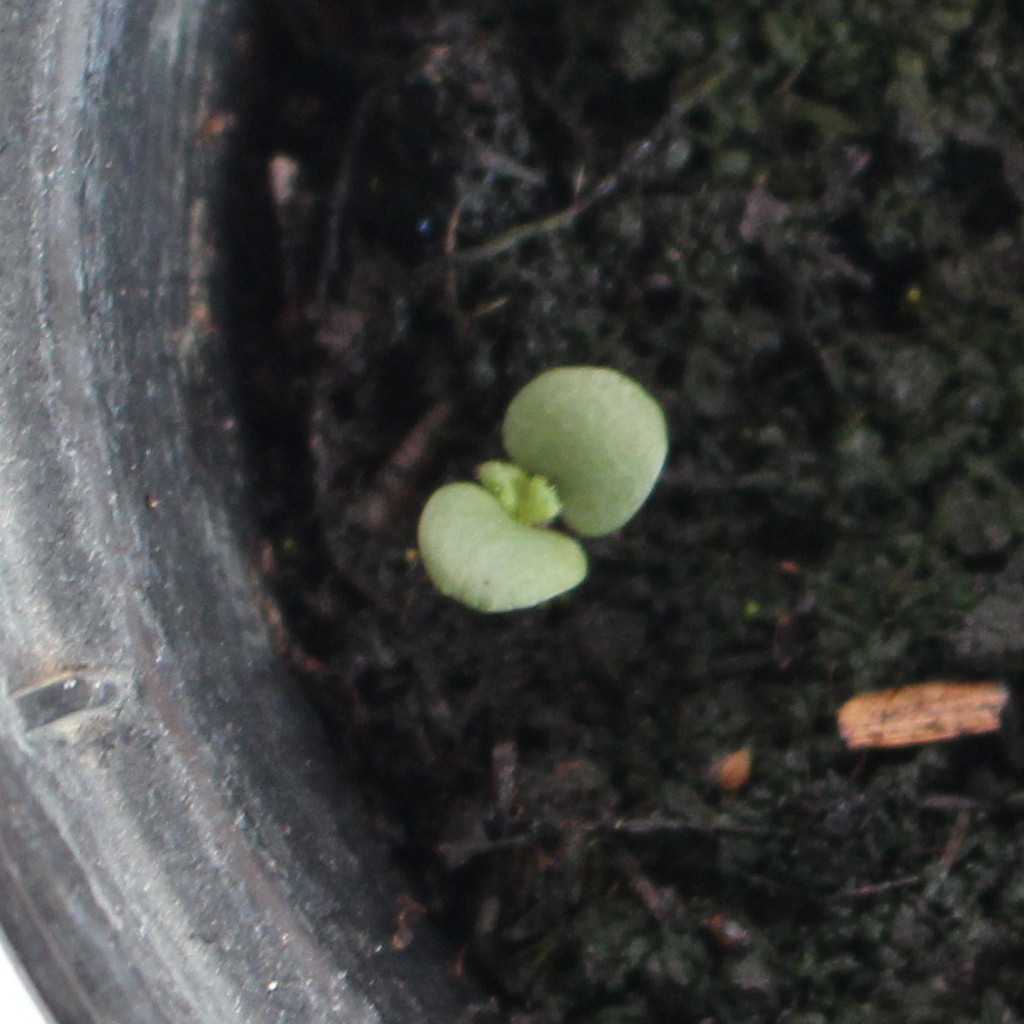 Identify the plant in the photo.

Veronica persica
